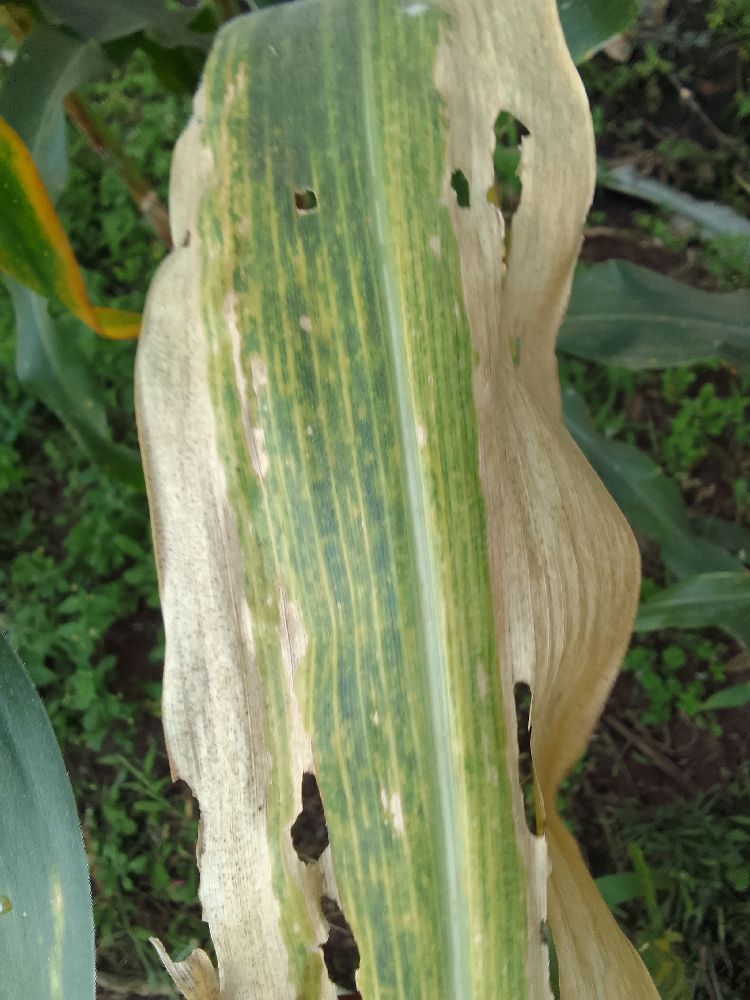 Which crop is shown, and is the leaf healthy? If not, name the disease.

maize, maize lethal necrosis
